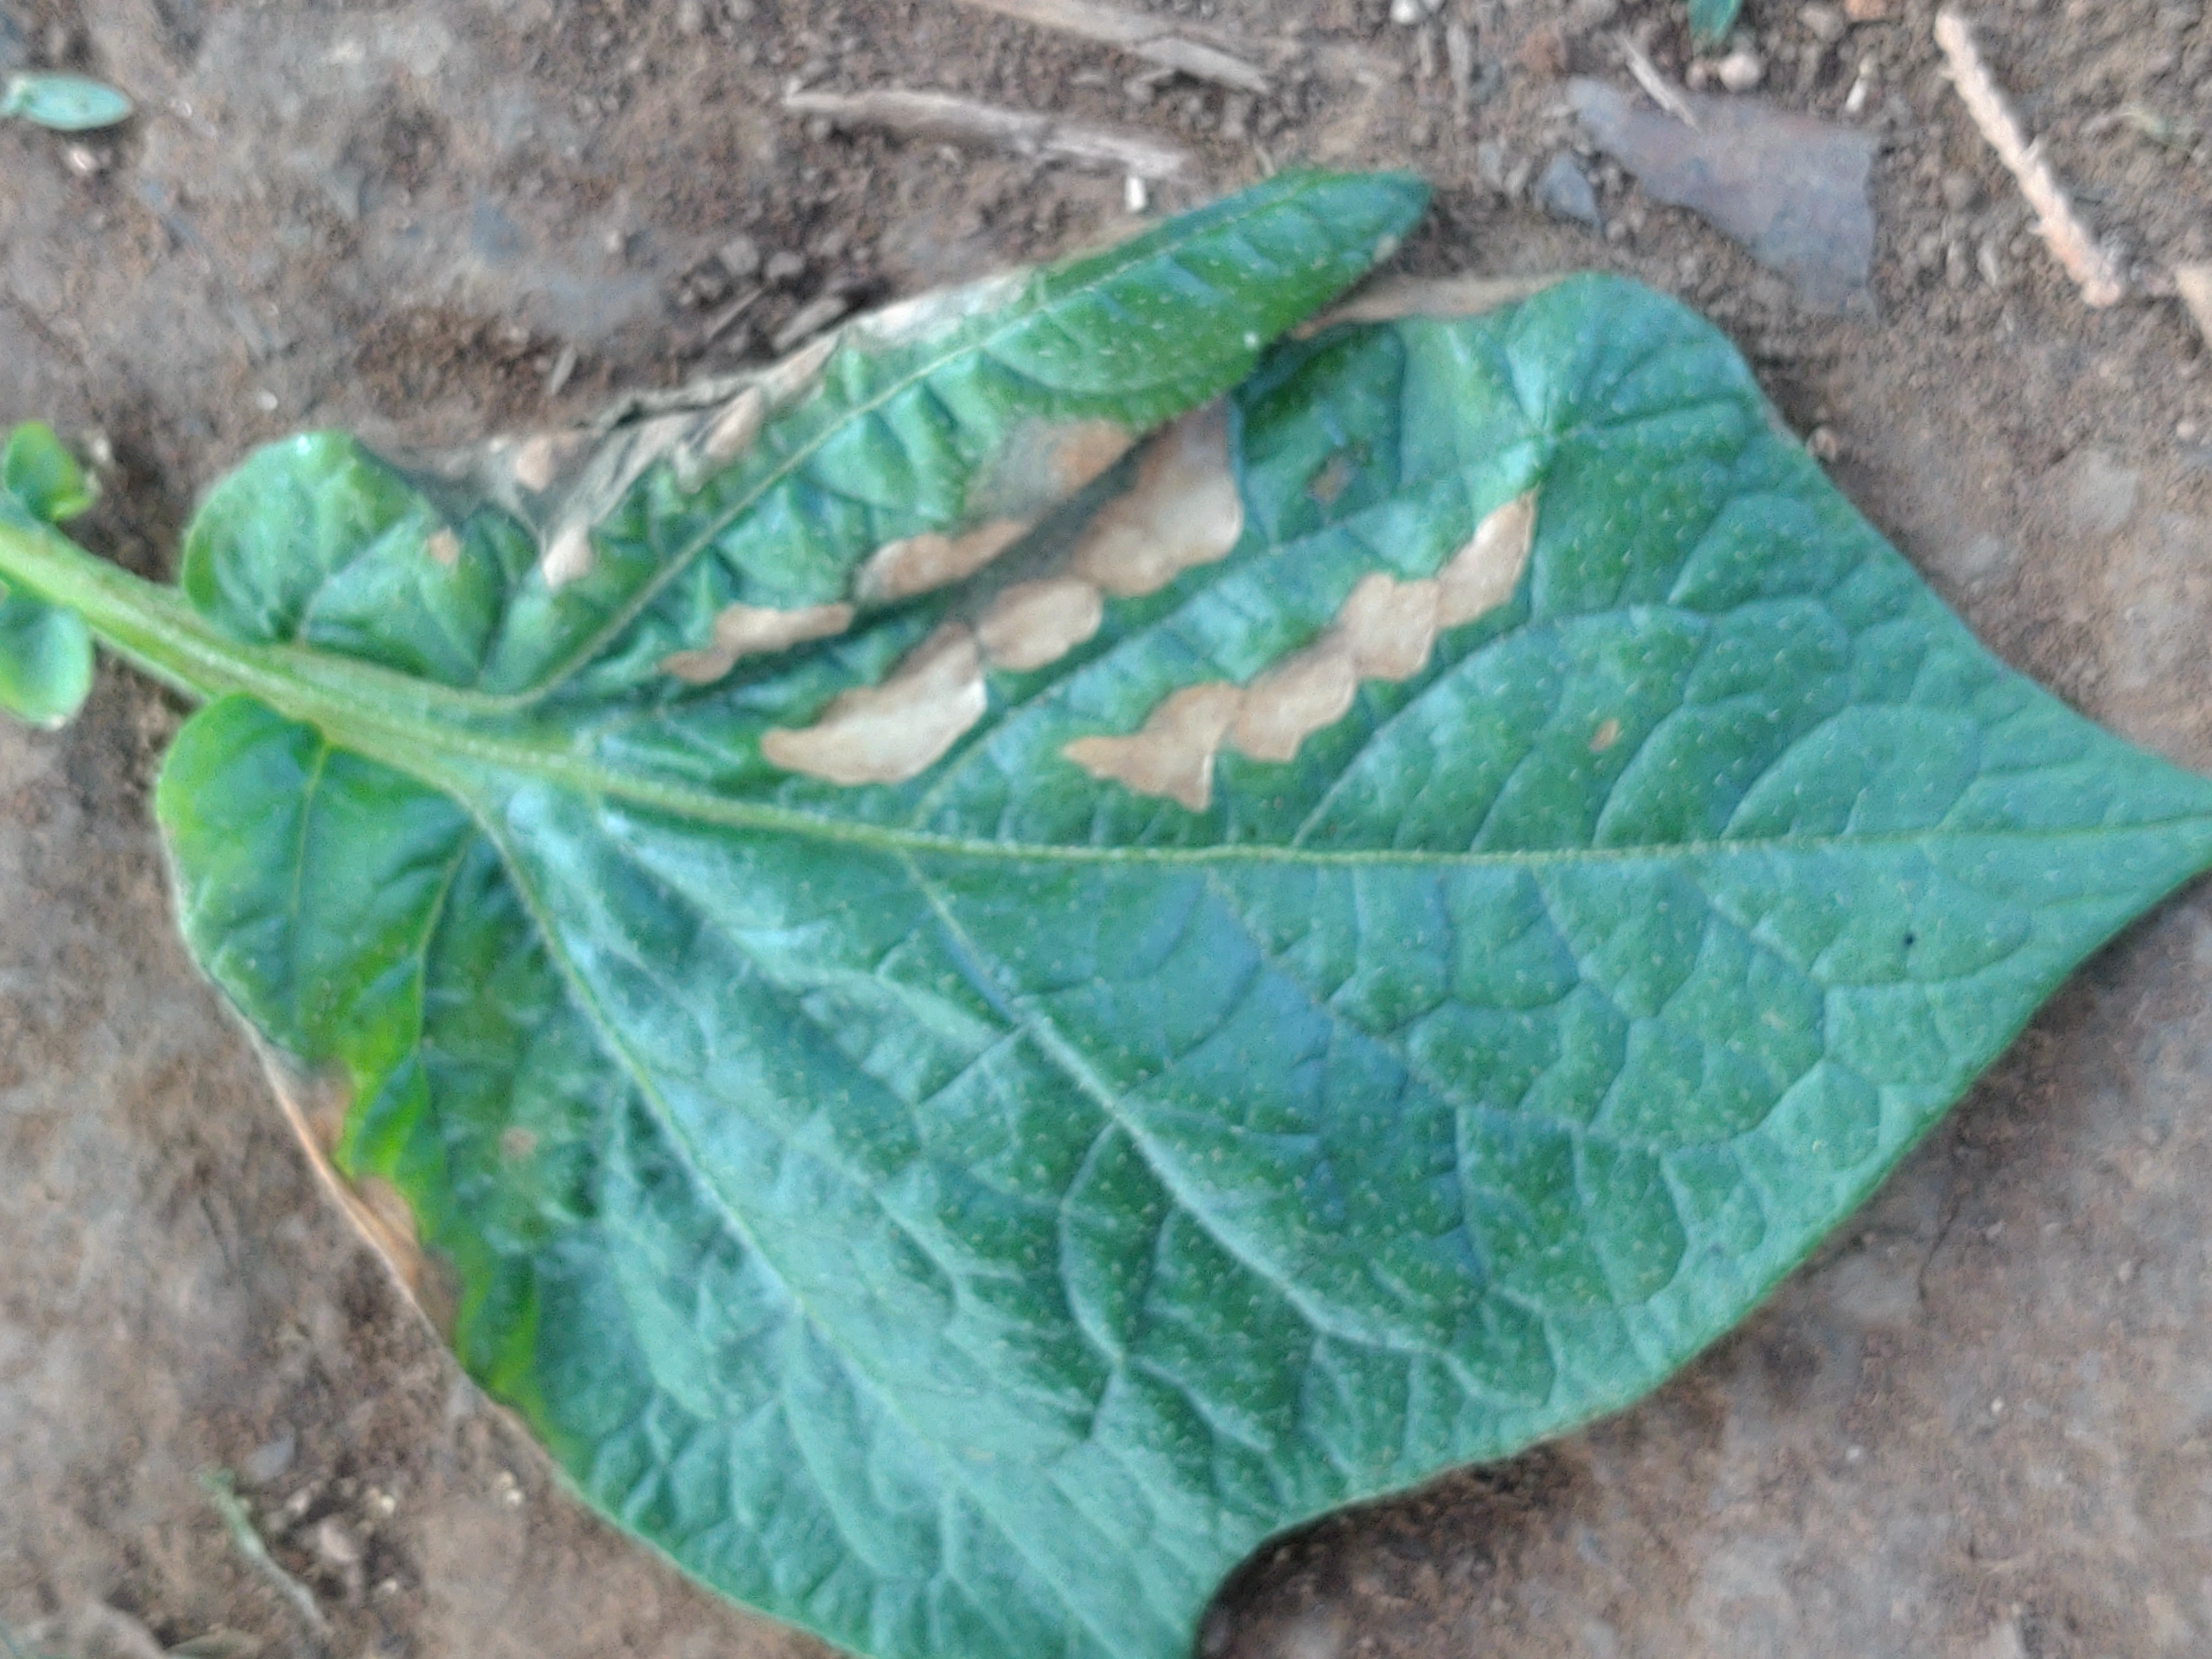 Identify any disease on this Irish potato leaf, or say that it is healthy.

early blight
